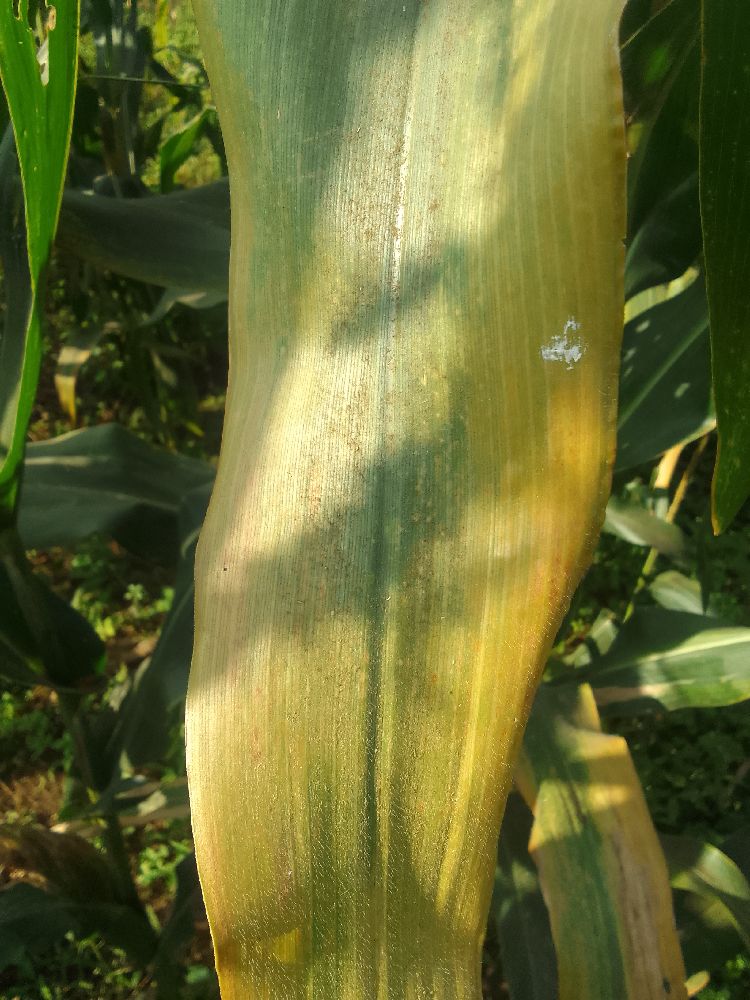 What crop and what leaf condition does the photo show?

maize, maize lethal necrosis
